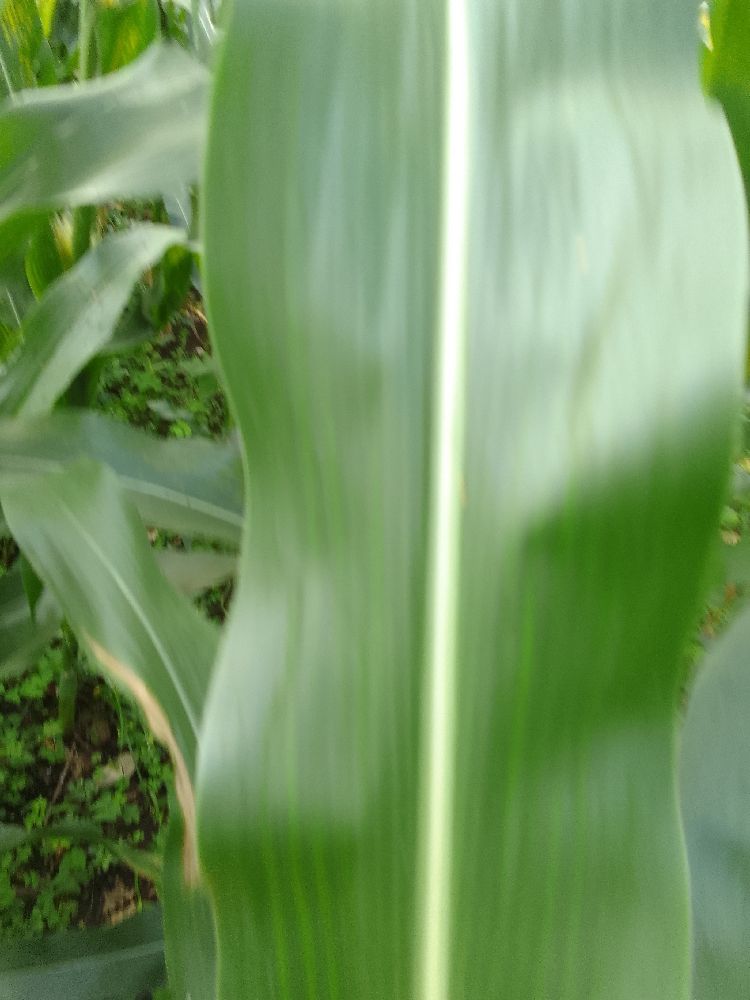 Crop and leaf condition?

maize, healthy
